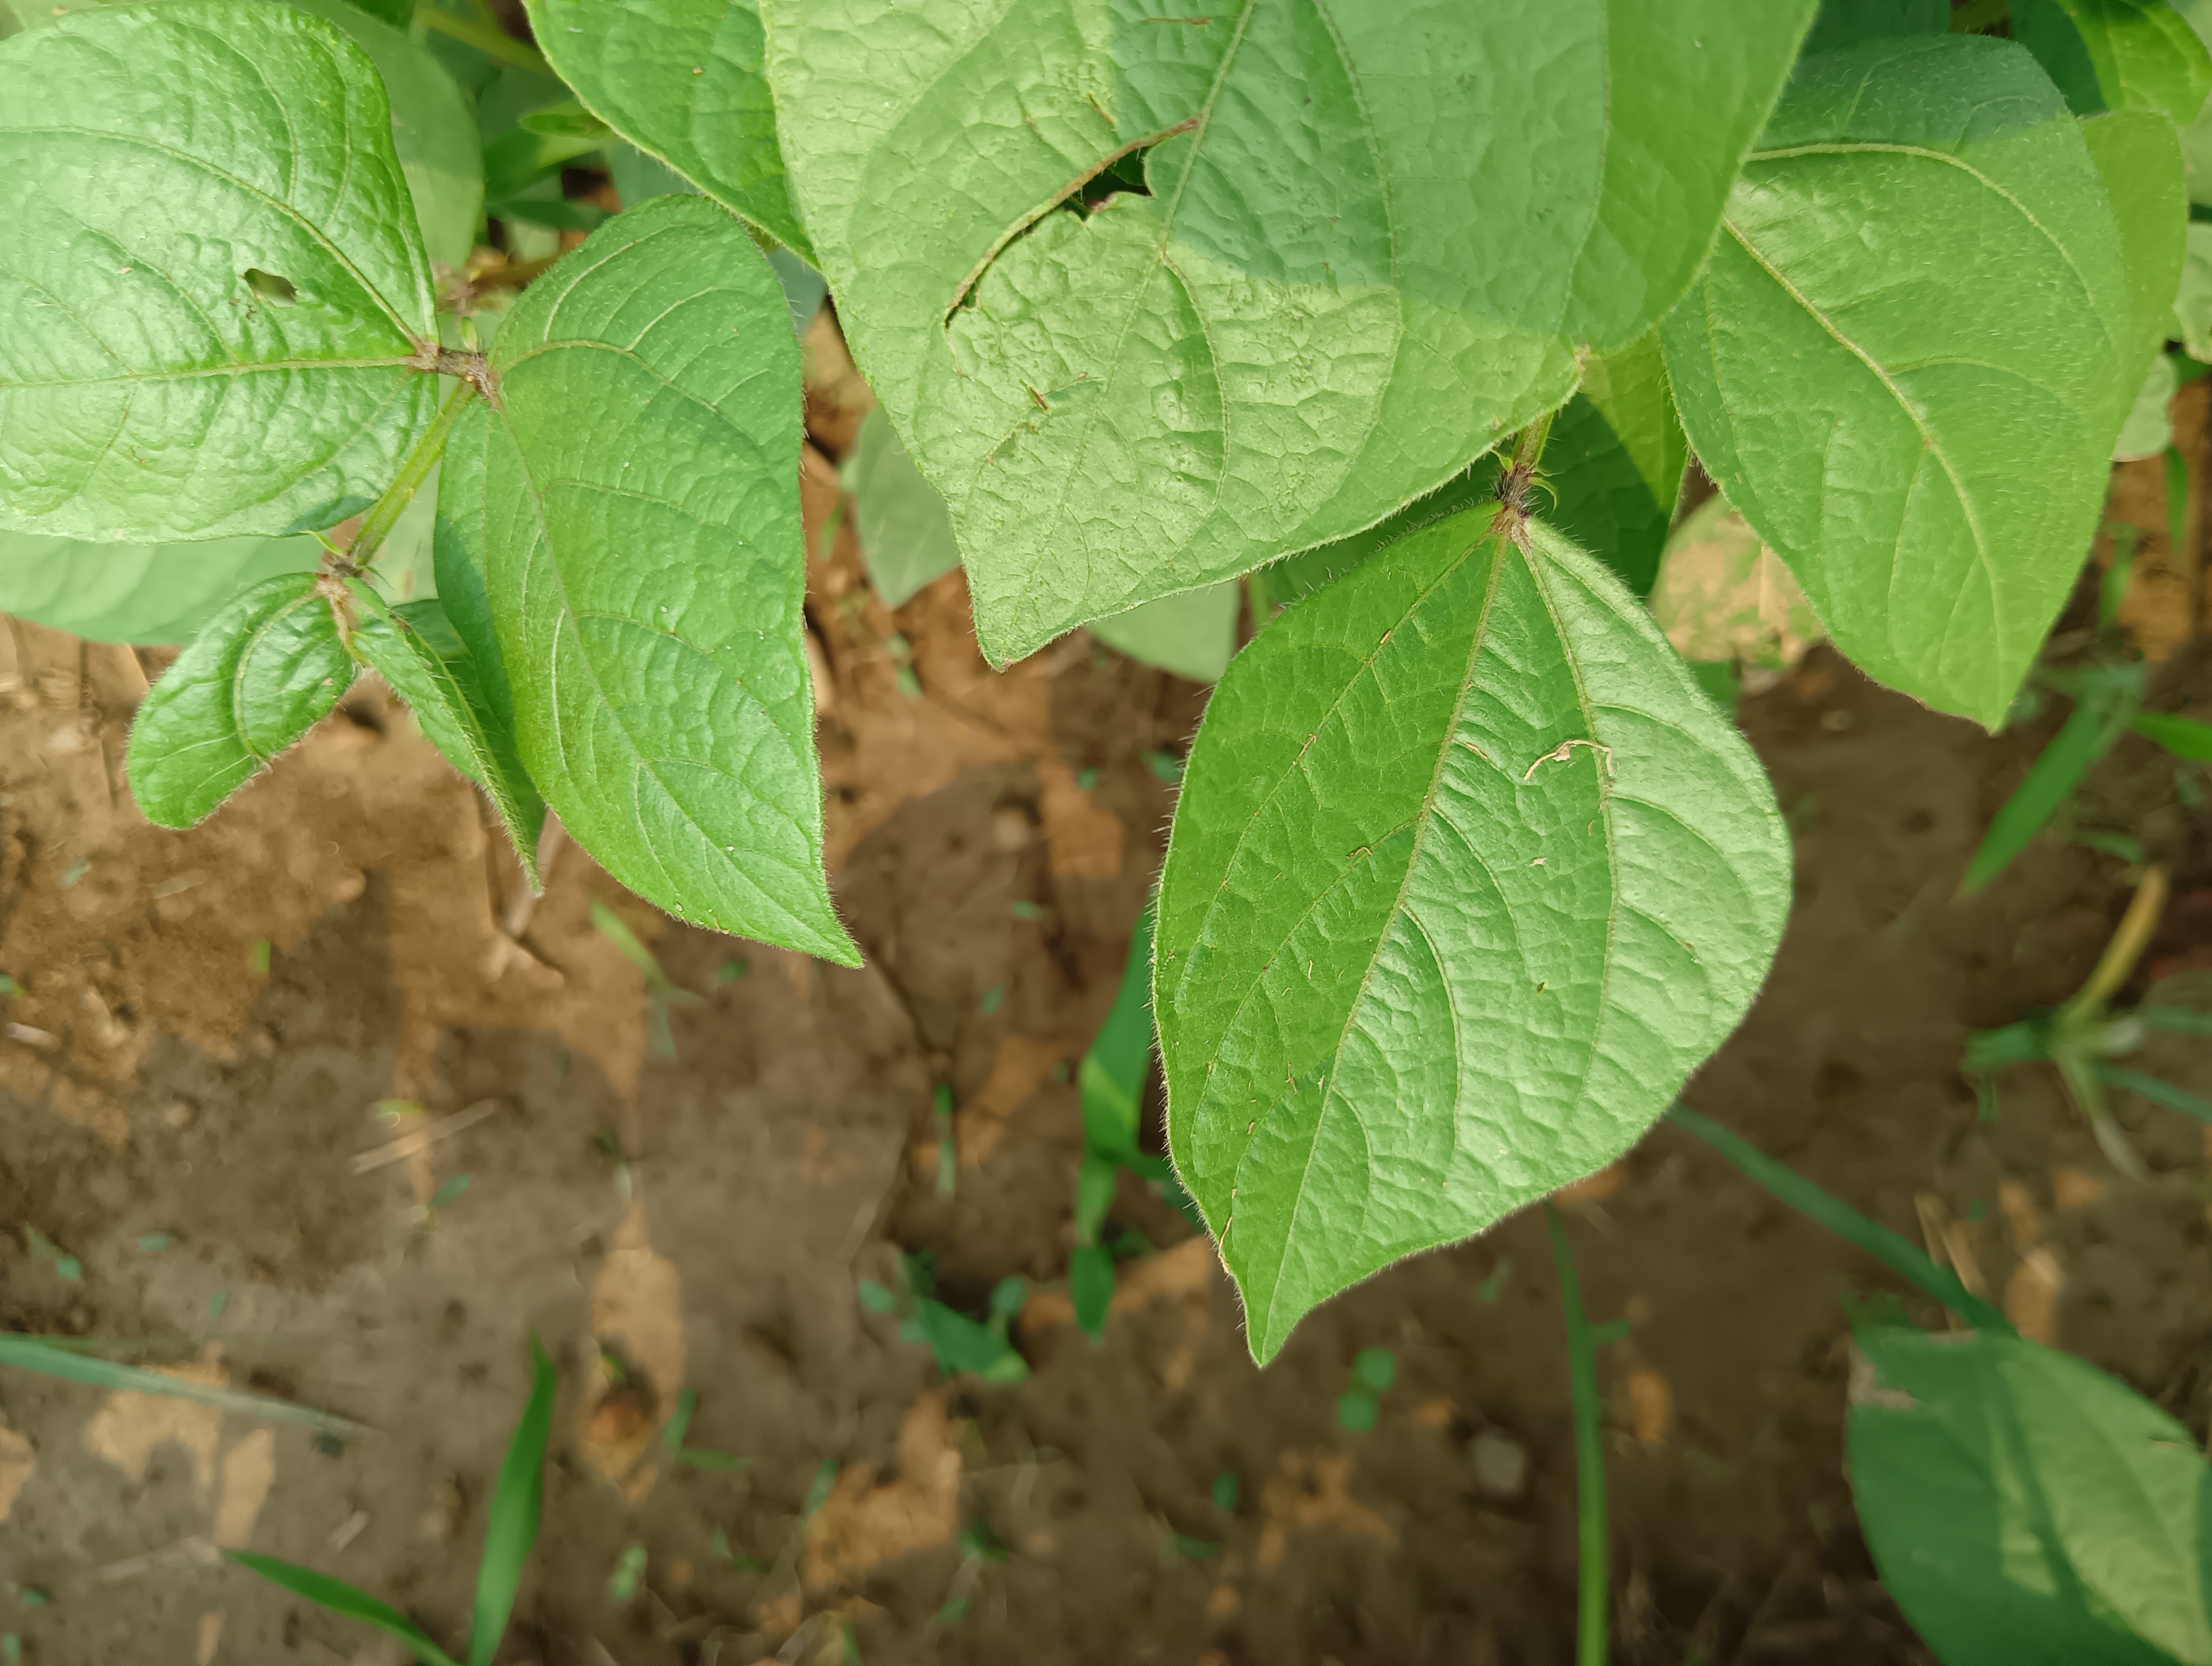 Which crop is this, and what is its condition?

mungbean, healthy
